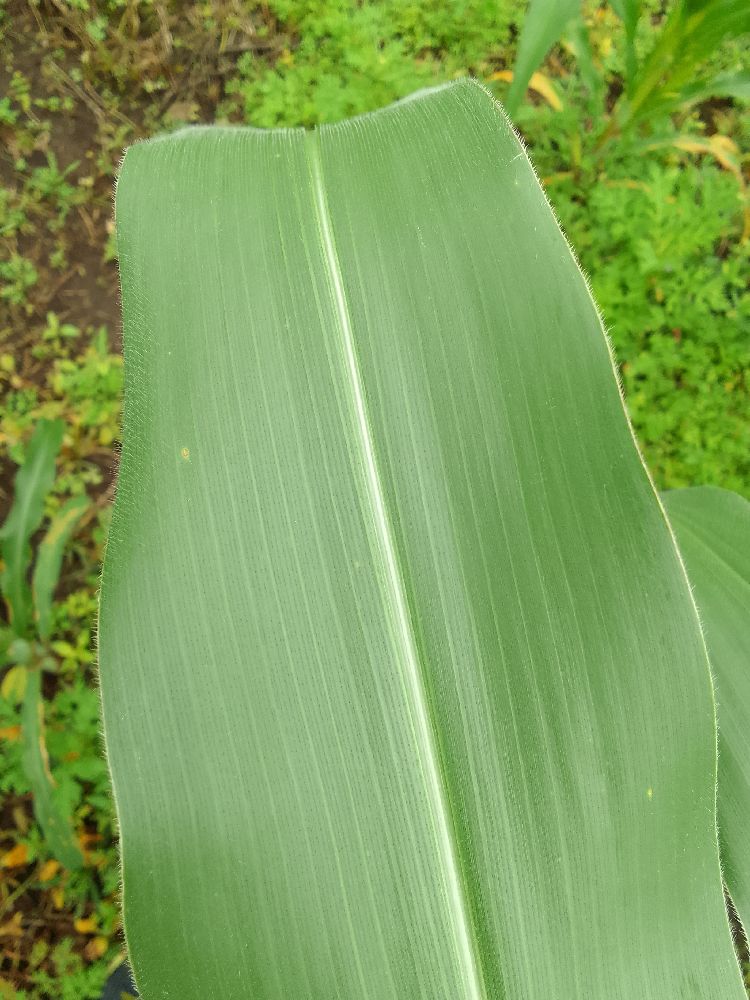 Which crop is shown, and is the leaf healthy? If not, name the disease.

maize, healthy
